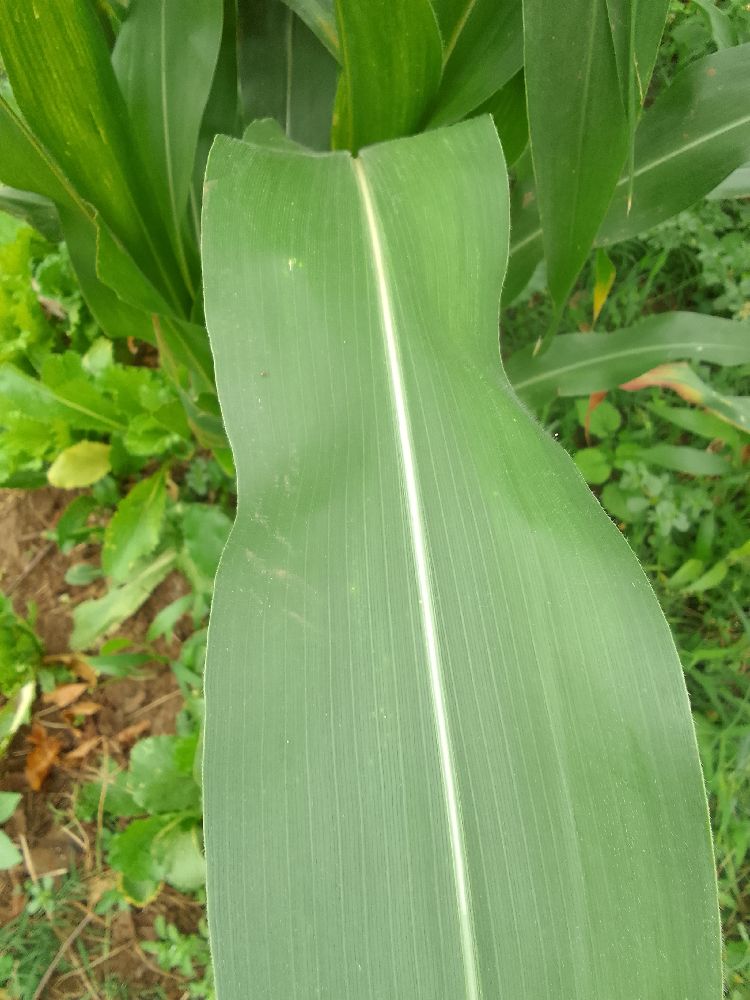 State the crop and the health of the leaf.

maize, healthy
